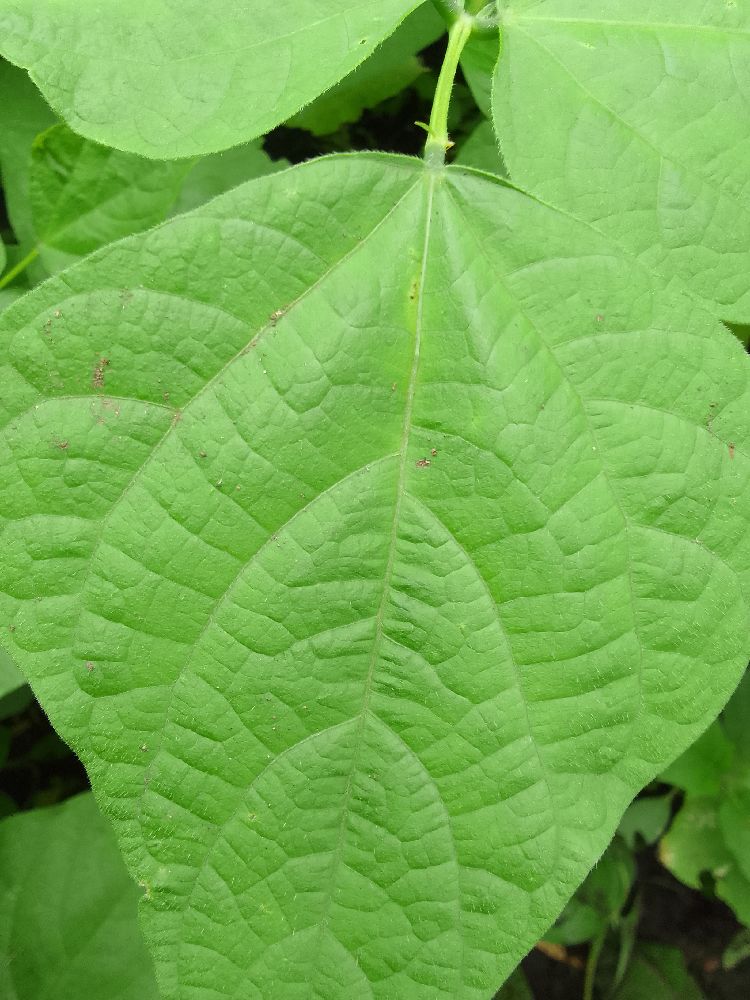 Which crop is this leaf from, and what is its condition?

common bean, healthy
